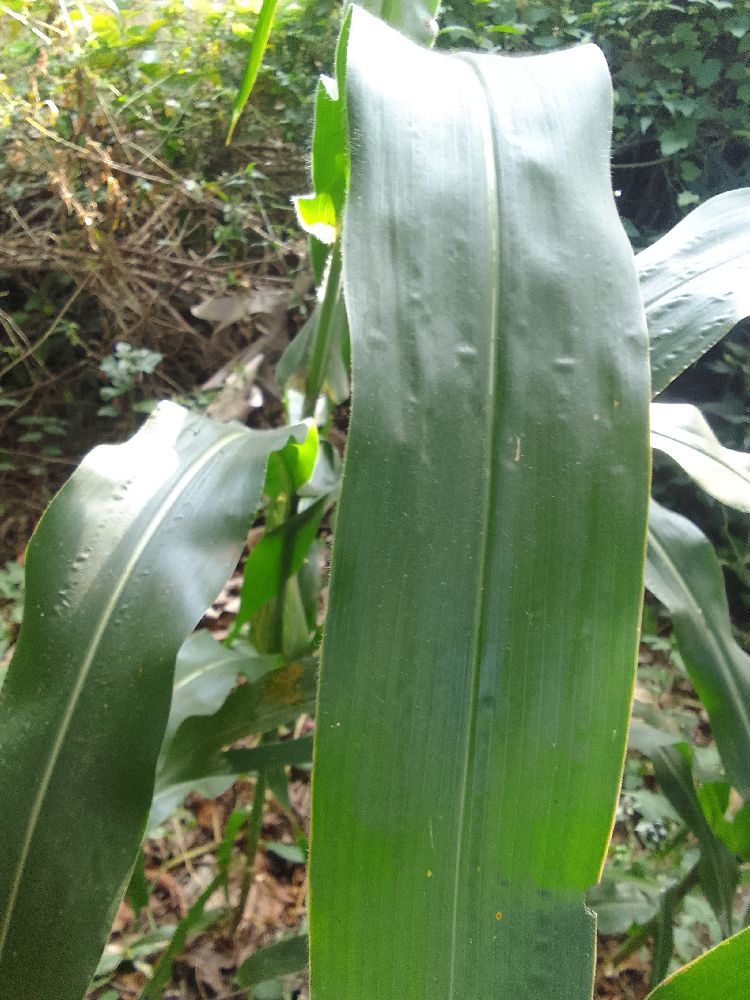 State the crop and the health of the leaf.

maize, healthy
